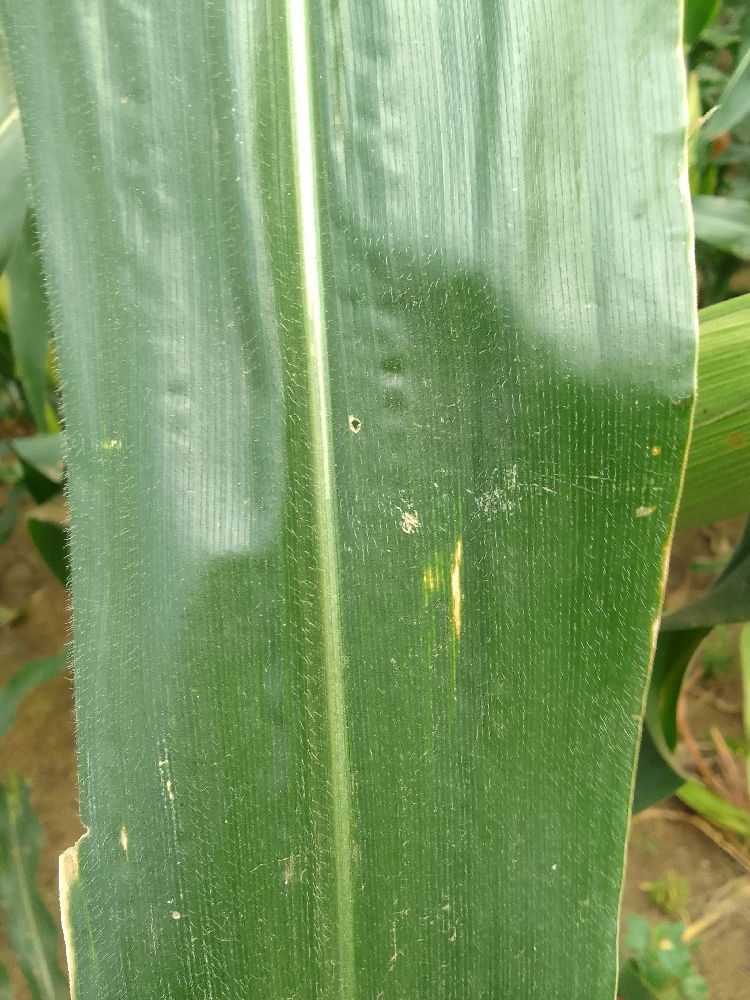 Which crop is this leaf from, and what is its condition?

maize, healthy
